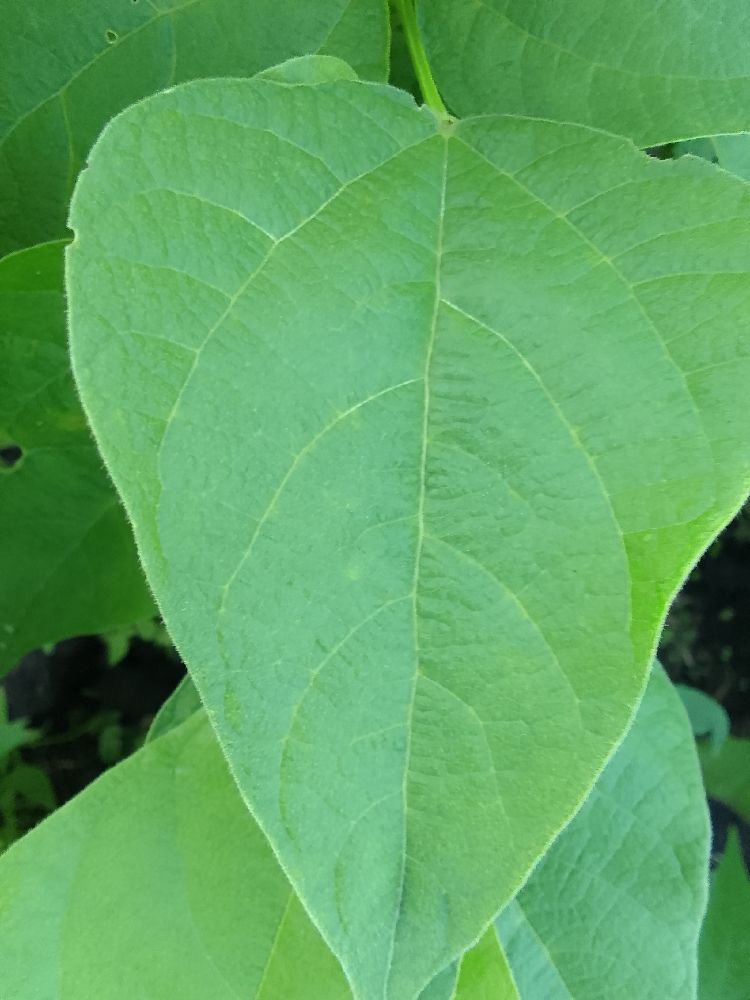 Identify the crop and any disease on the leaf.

common bean, healthy
